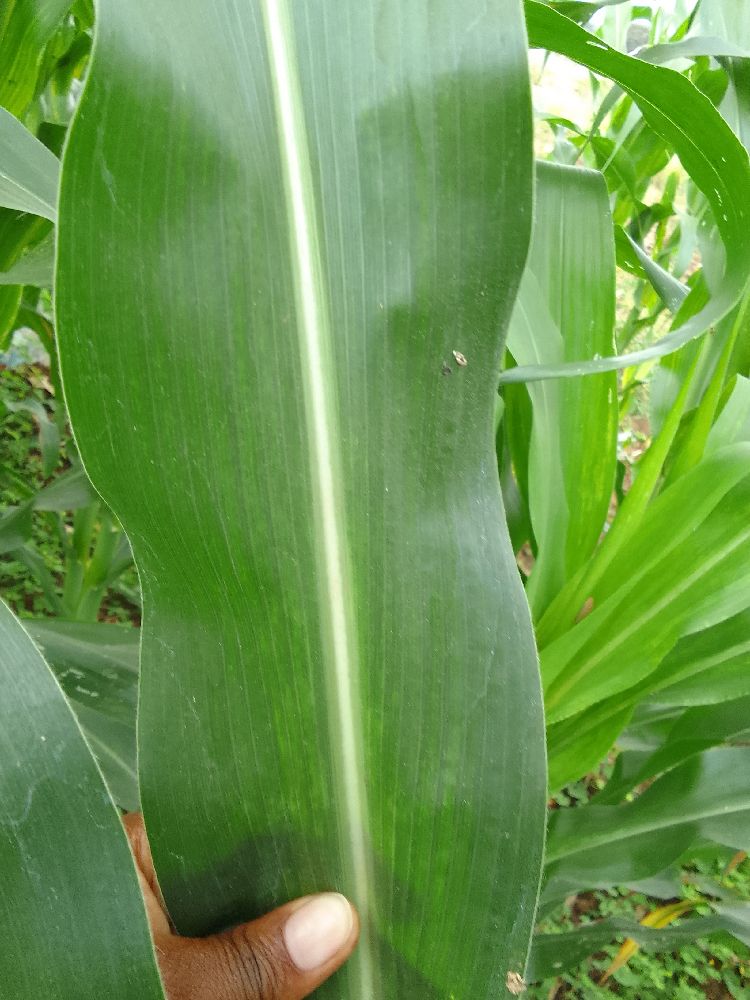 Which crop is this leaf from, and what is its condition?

maize, healthy
